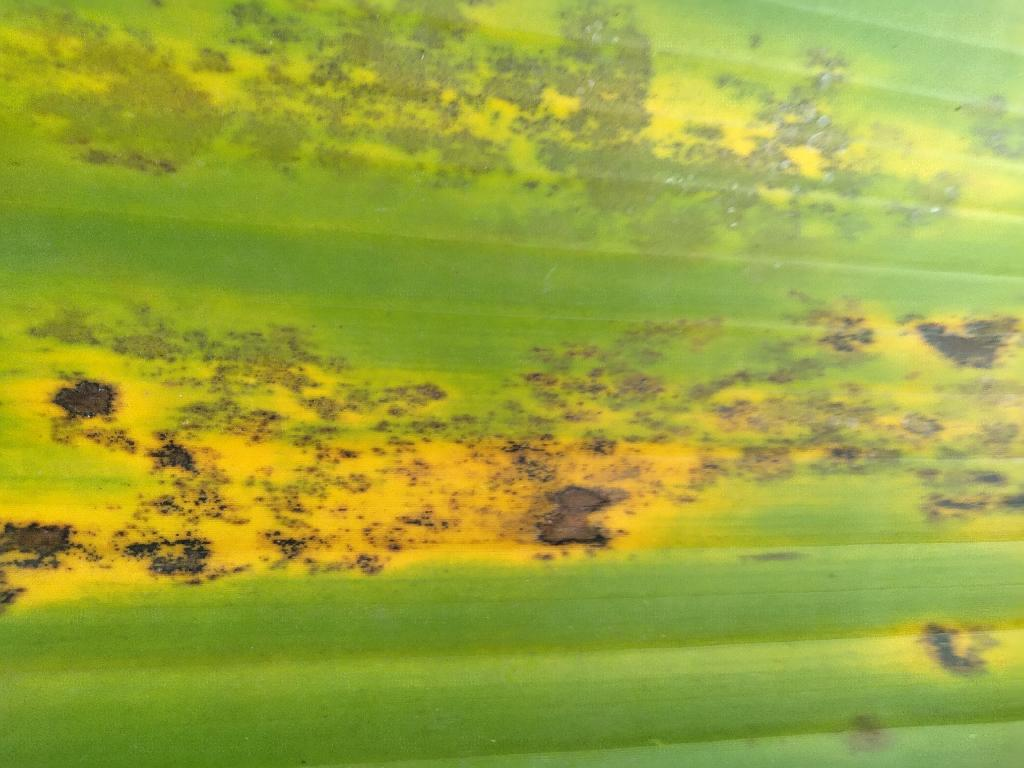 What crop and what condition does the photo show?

banana, black sigatoka
